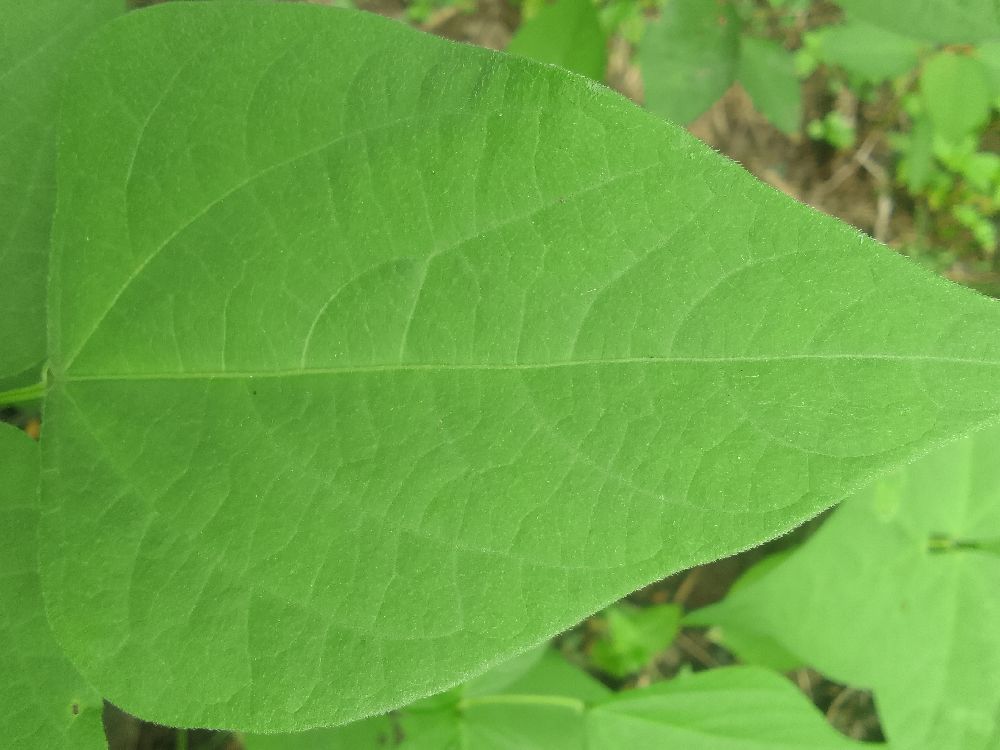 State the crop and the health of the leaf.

common bean, healthy
